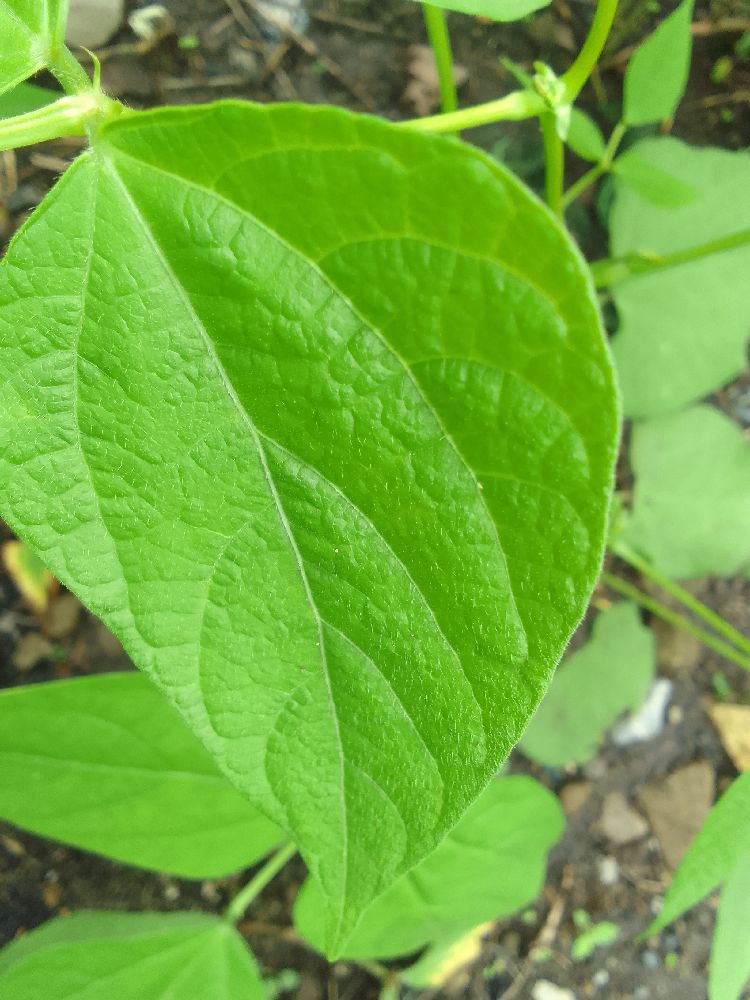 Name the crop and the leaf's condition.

common bean, healthy
